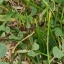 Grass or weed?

unstructured weed
